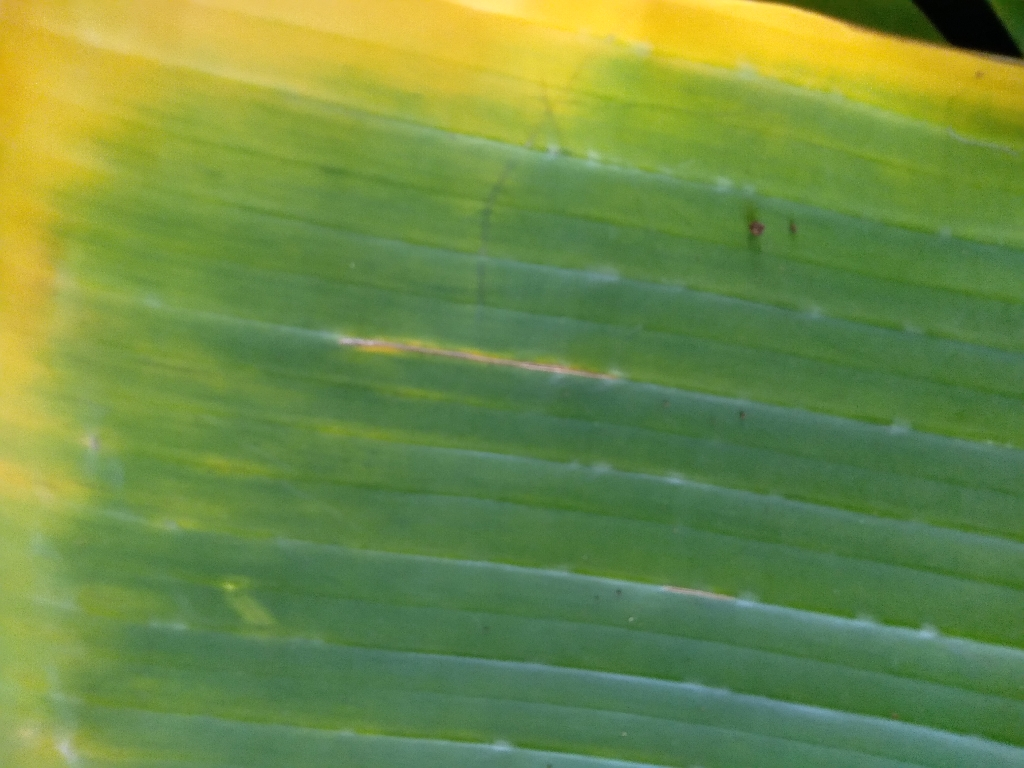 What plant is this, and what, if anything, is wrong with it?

banana, fusarium wilt race 1
